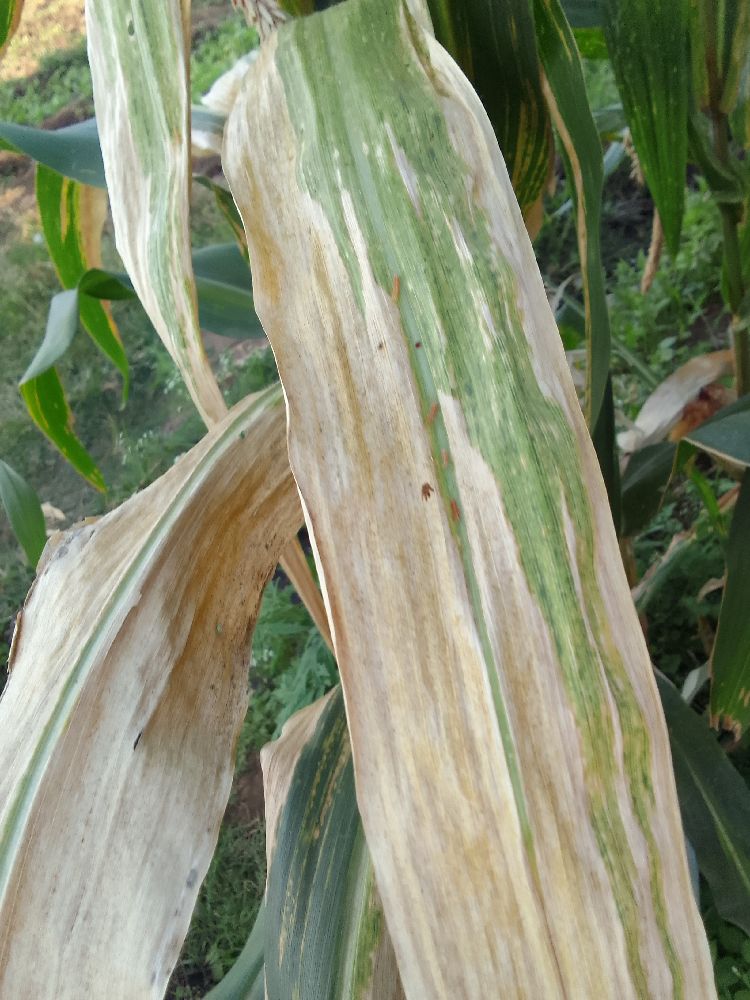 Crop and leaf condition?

maize, maize lethal necrosis
